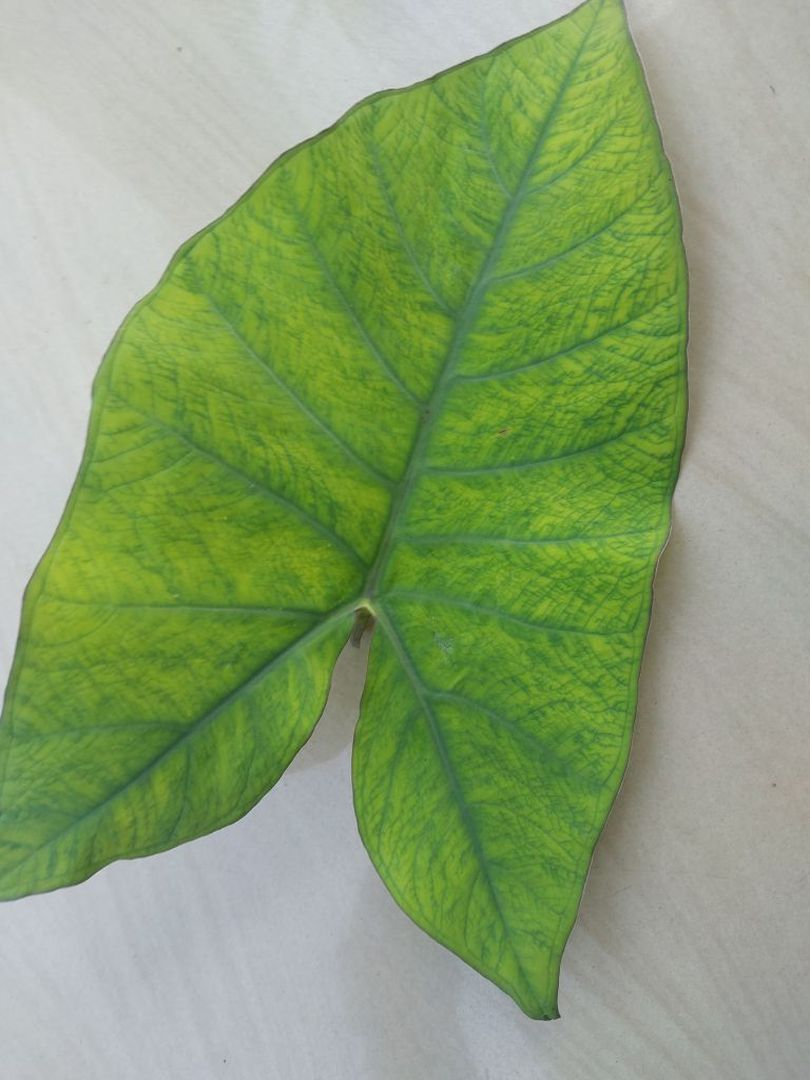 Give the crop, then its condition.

taro, mosaic
